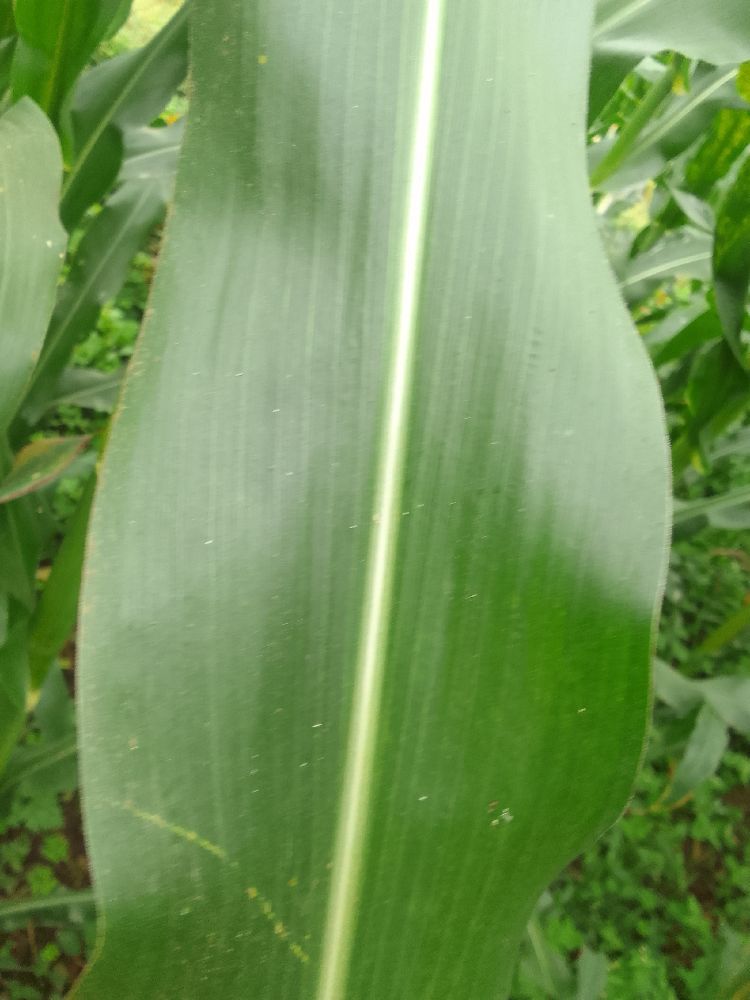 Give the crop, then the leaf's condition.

maize, healthy
